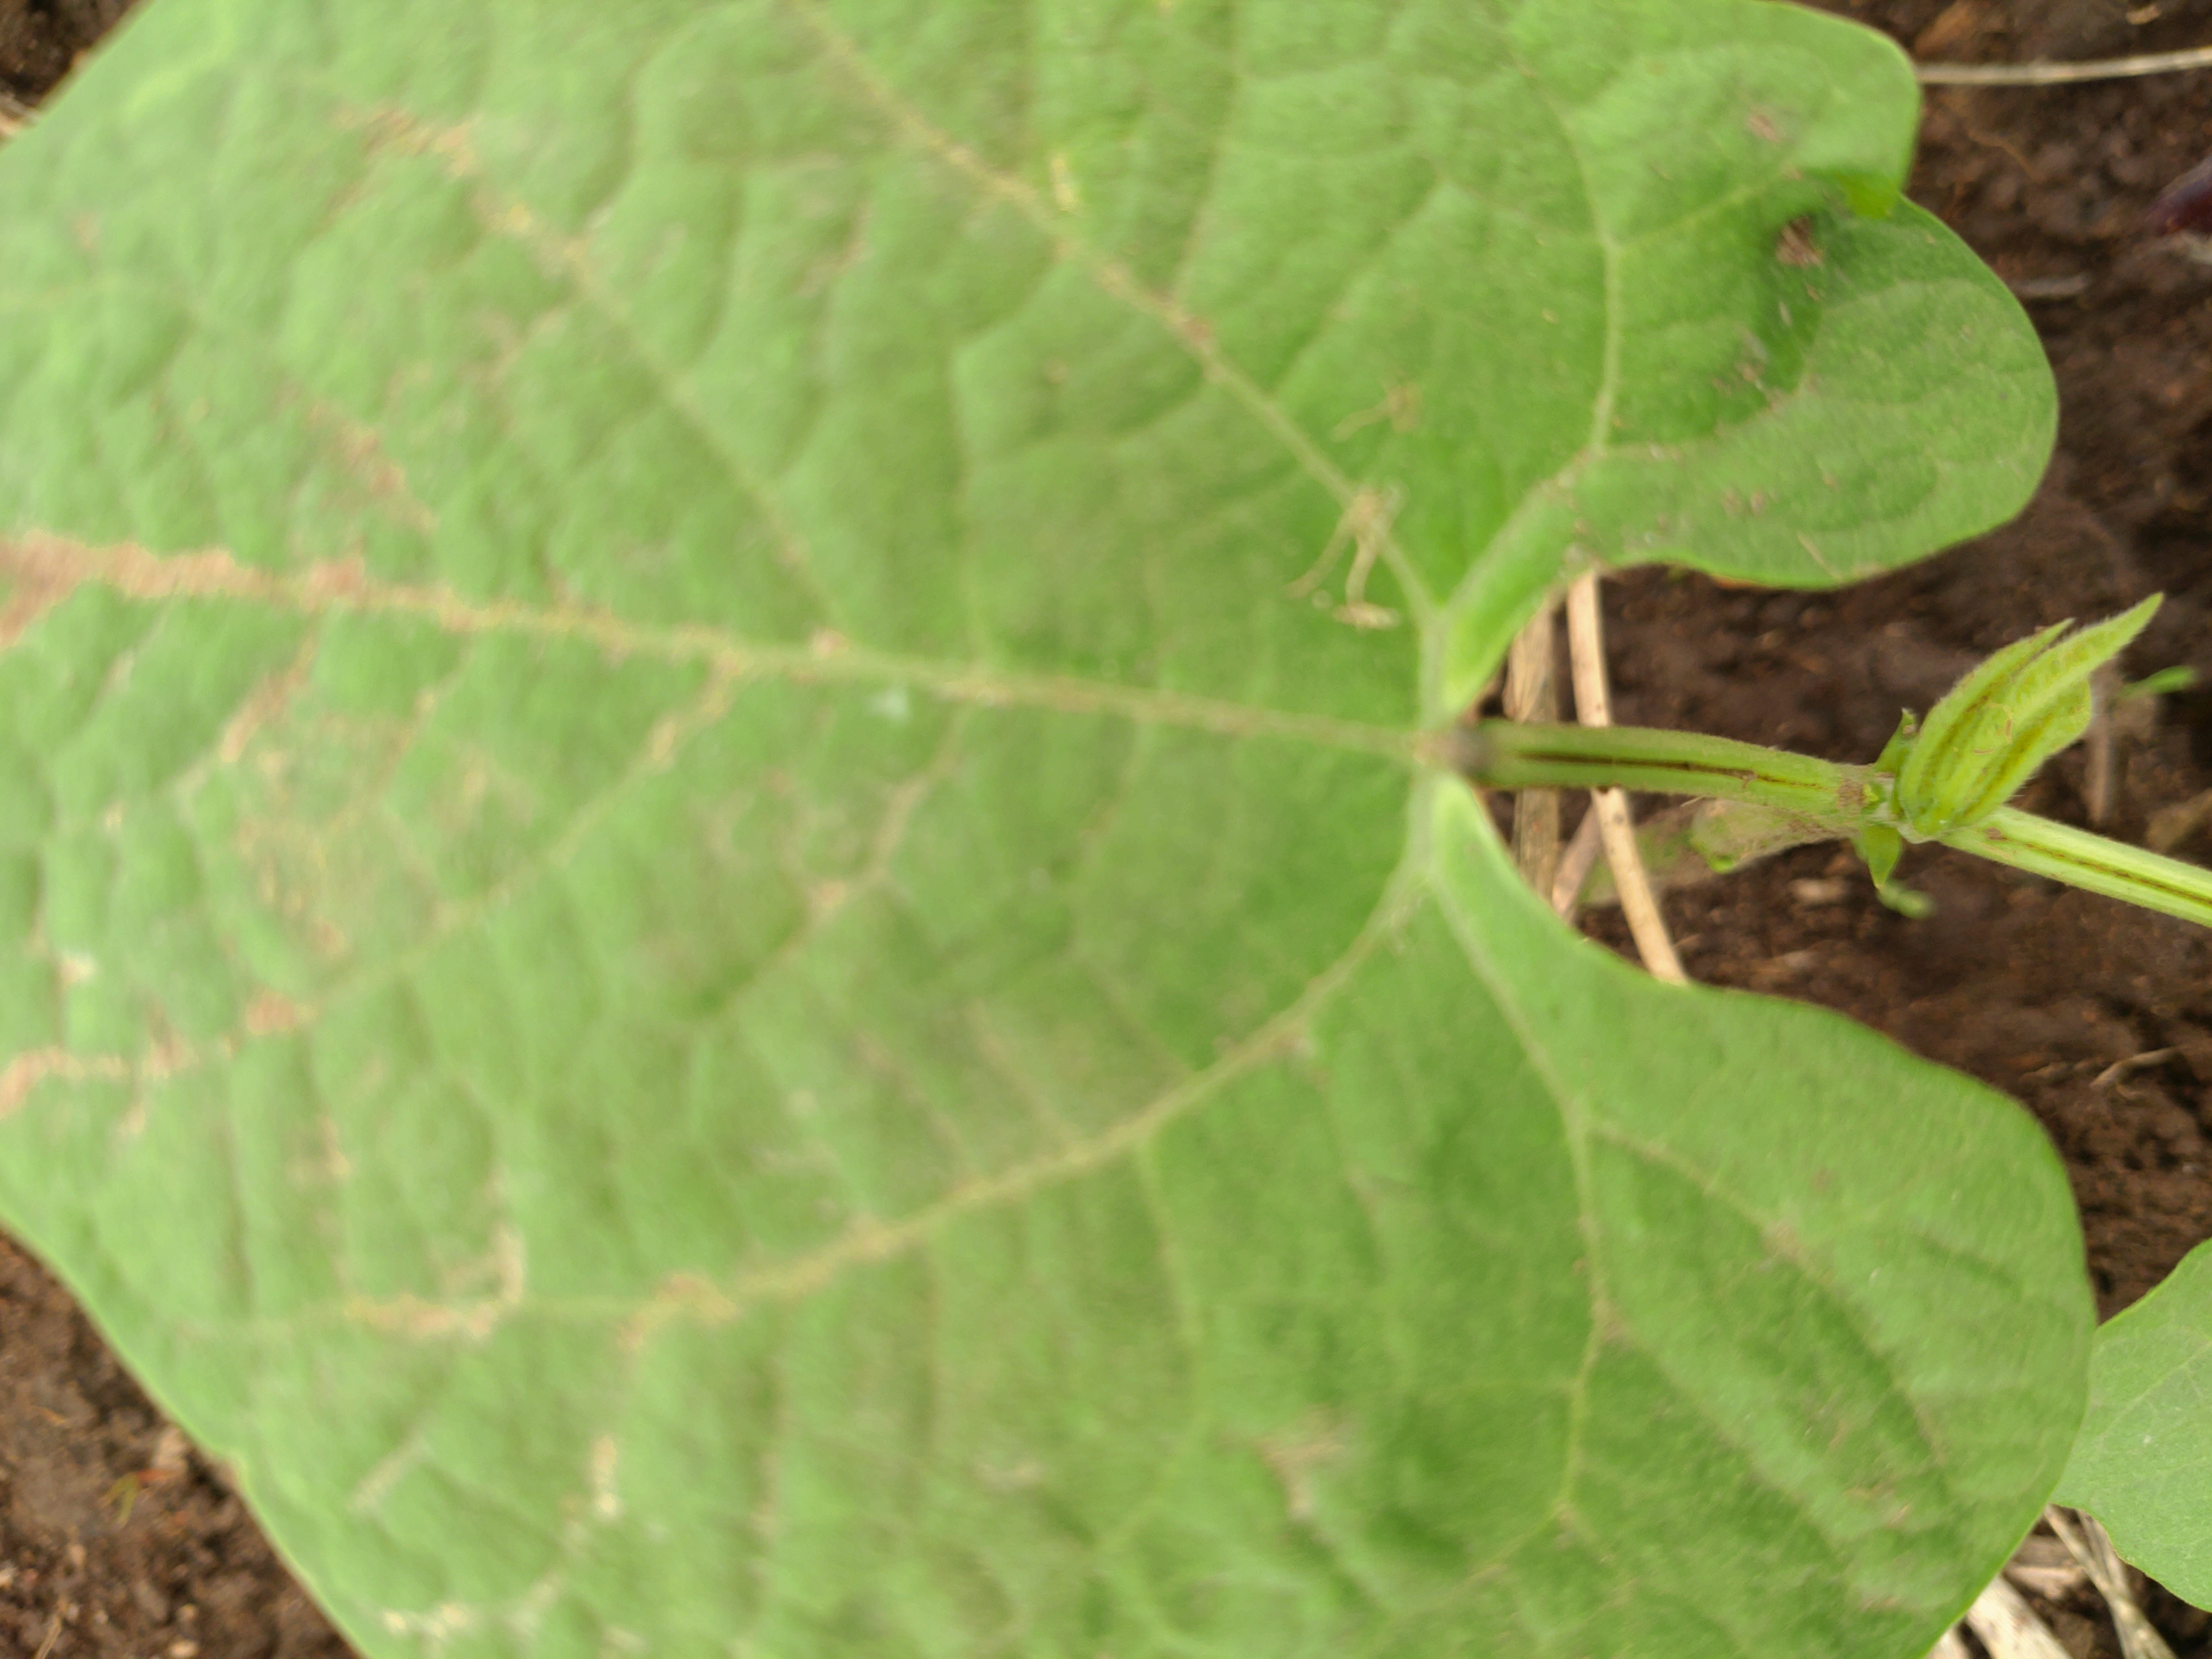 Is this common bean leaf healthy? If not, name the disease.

healthy
